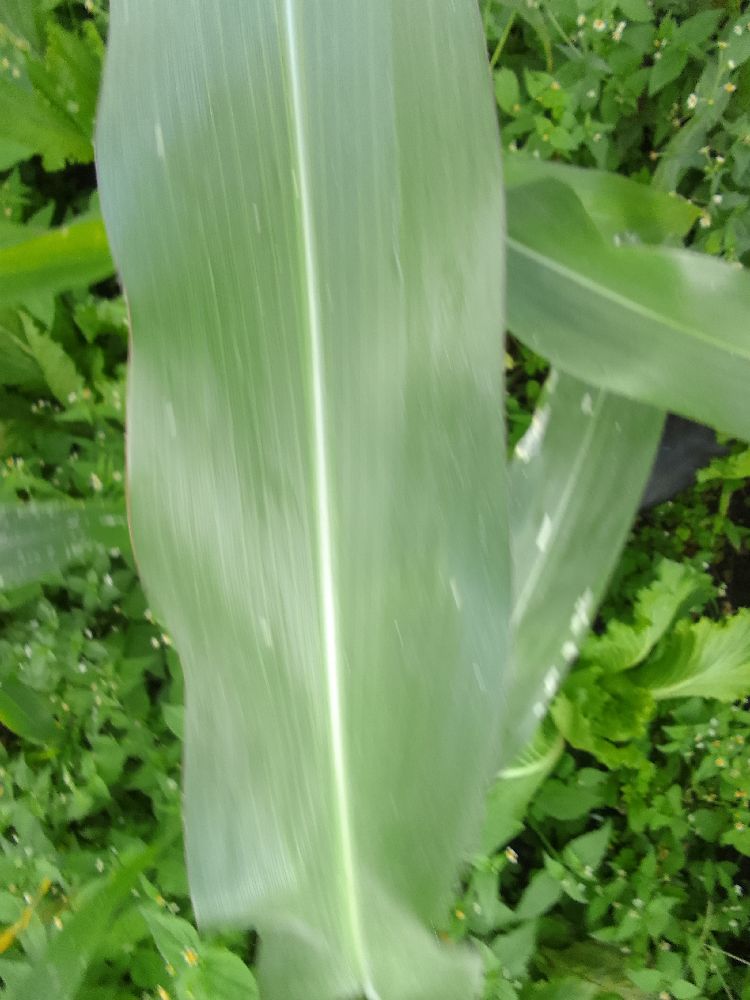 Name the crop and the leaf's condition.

maize, healthy
